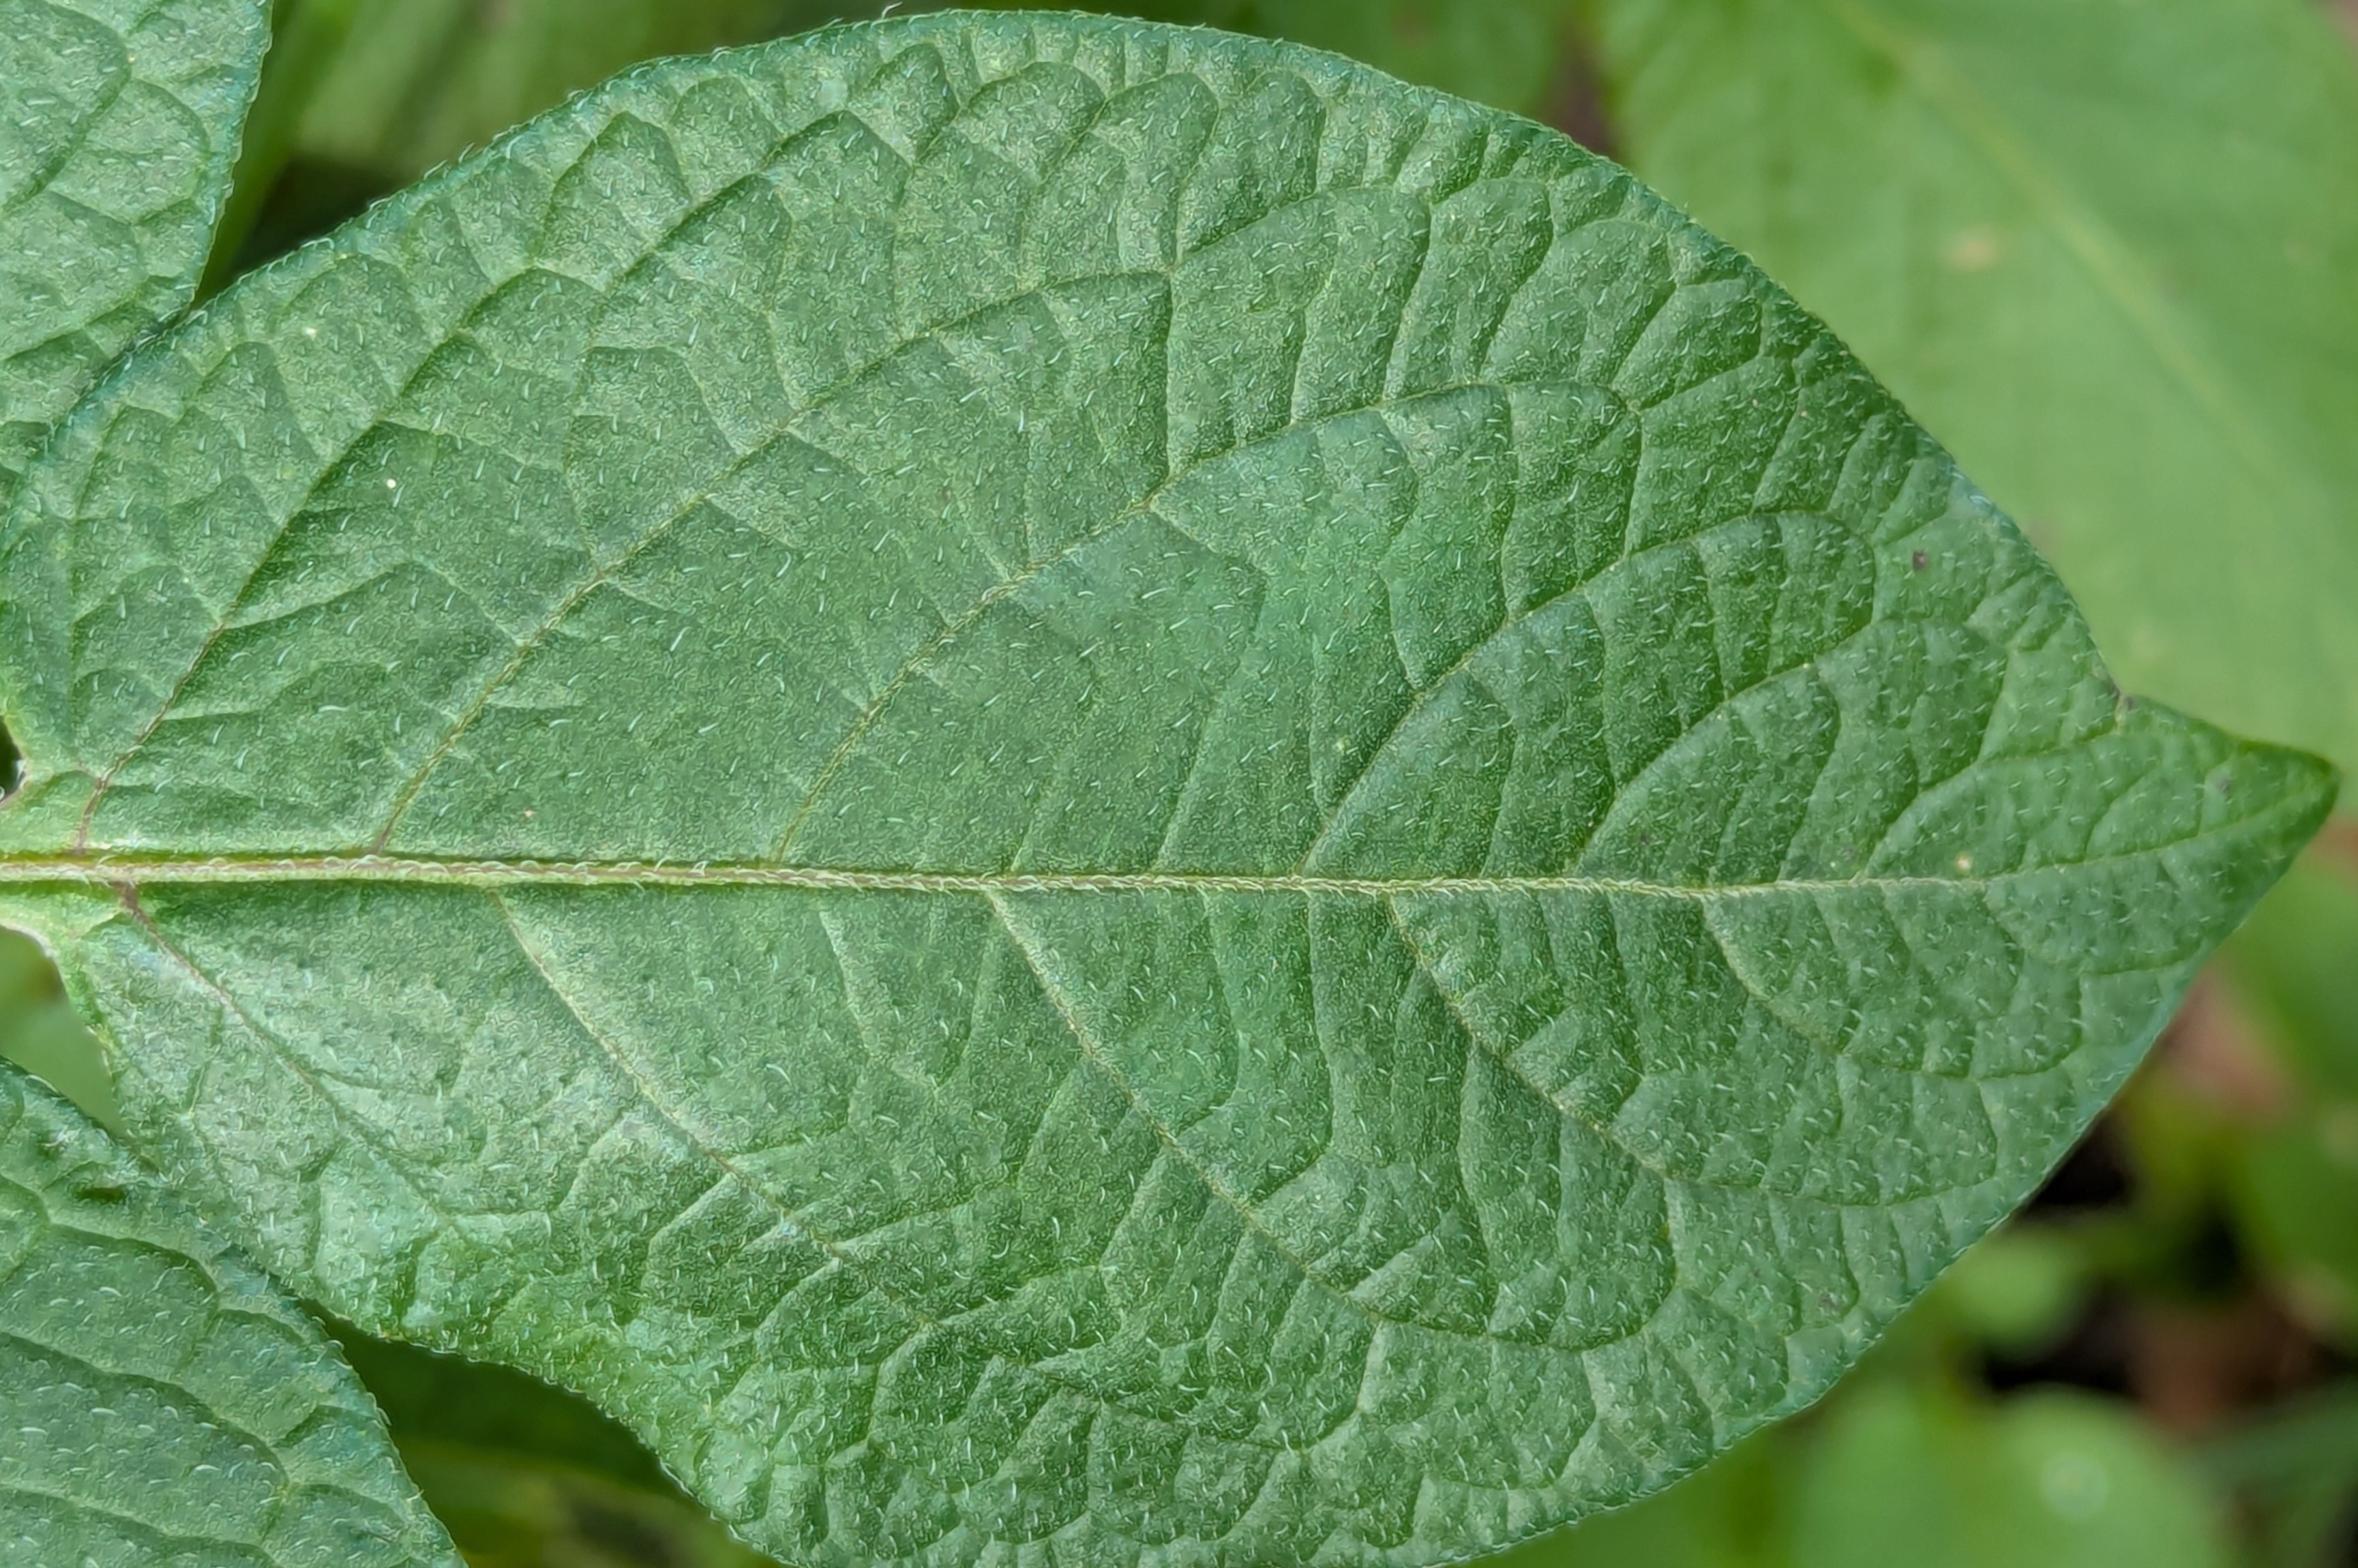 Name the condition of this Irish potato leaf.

healthy
